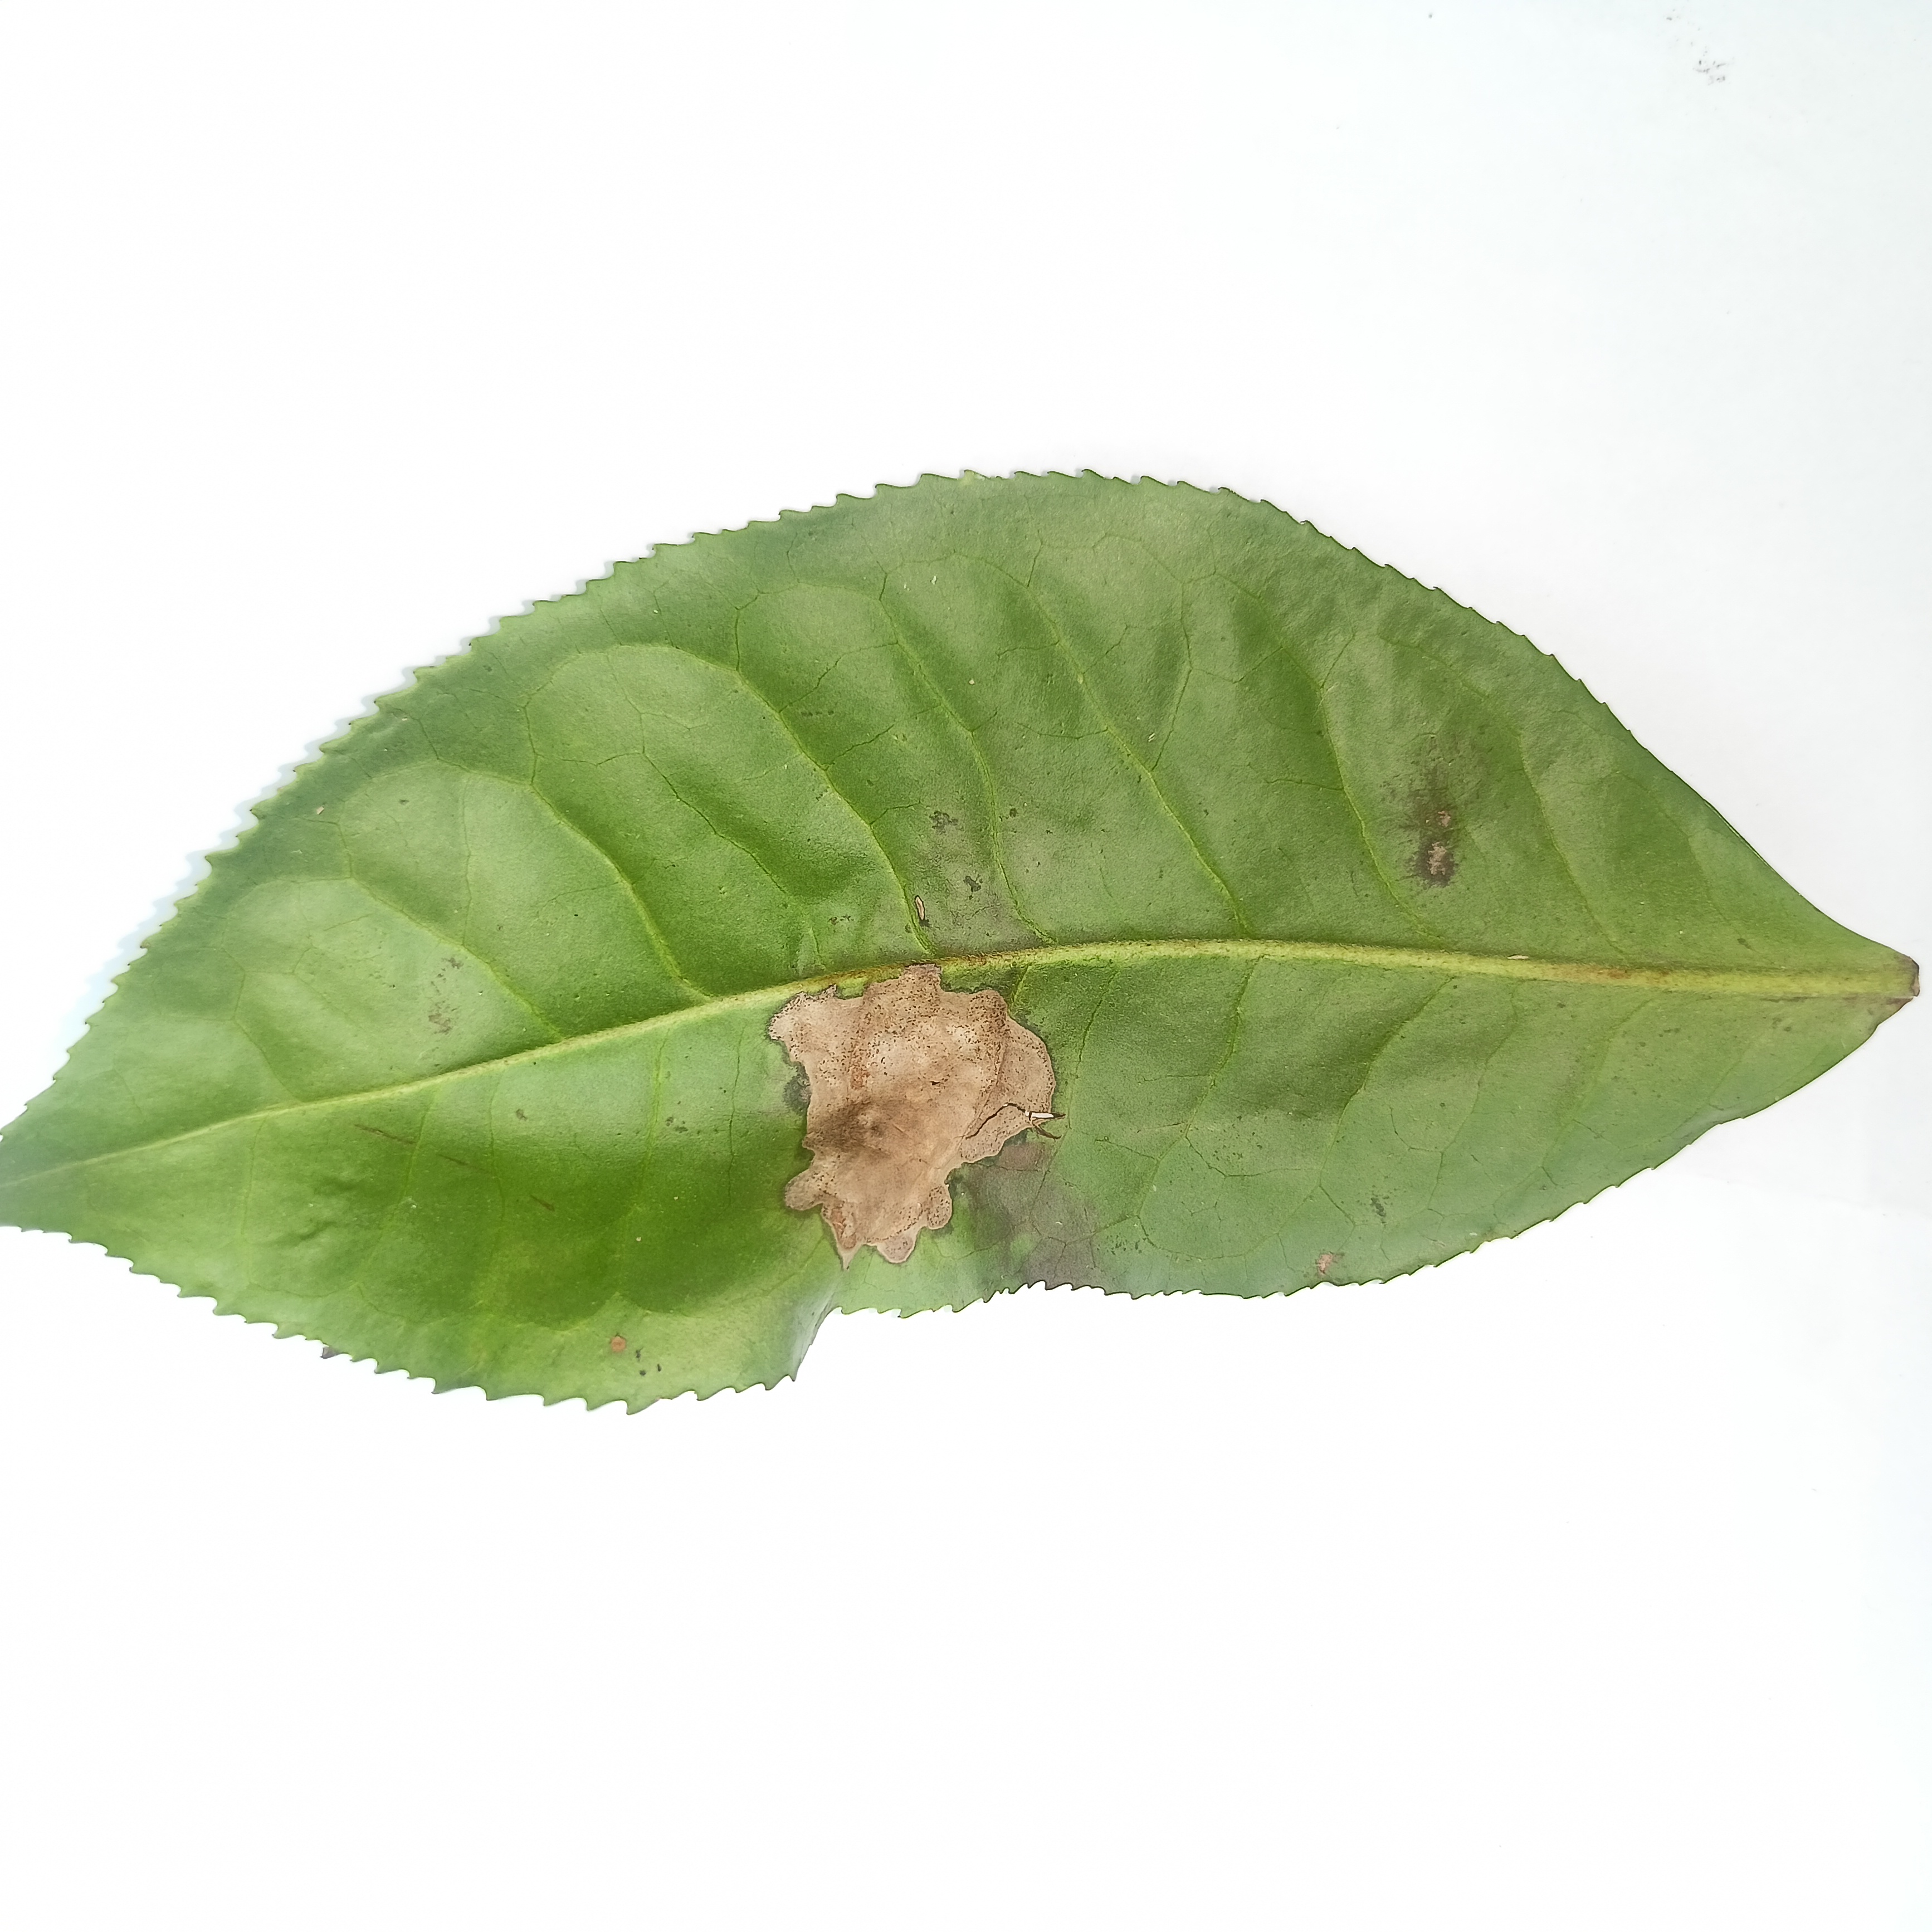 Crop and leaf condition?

tea, brown blight
